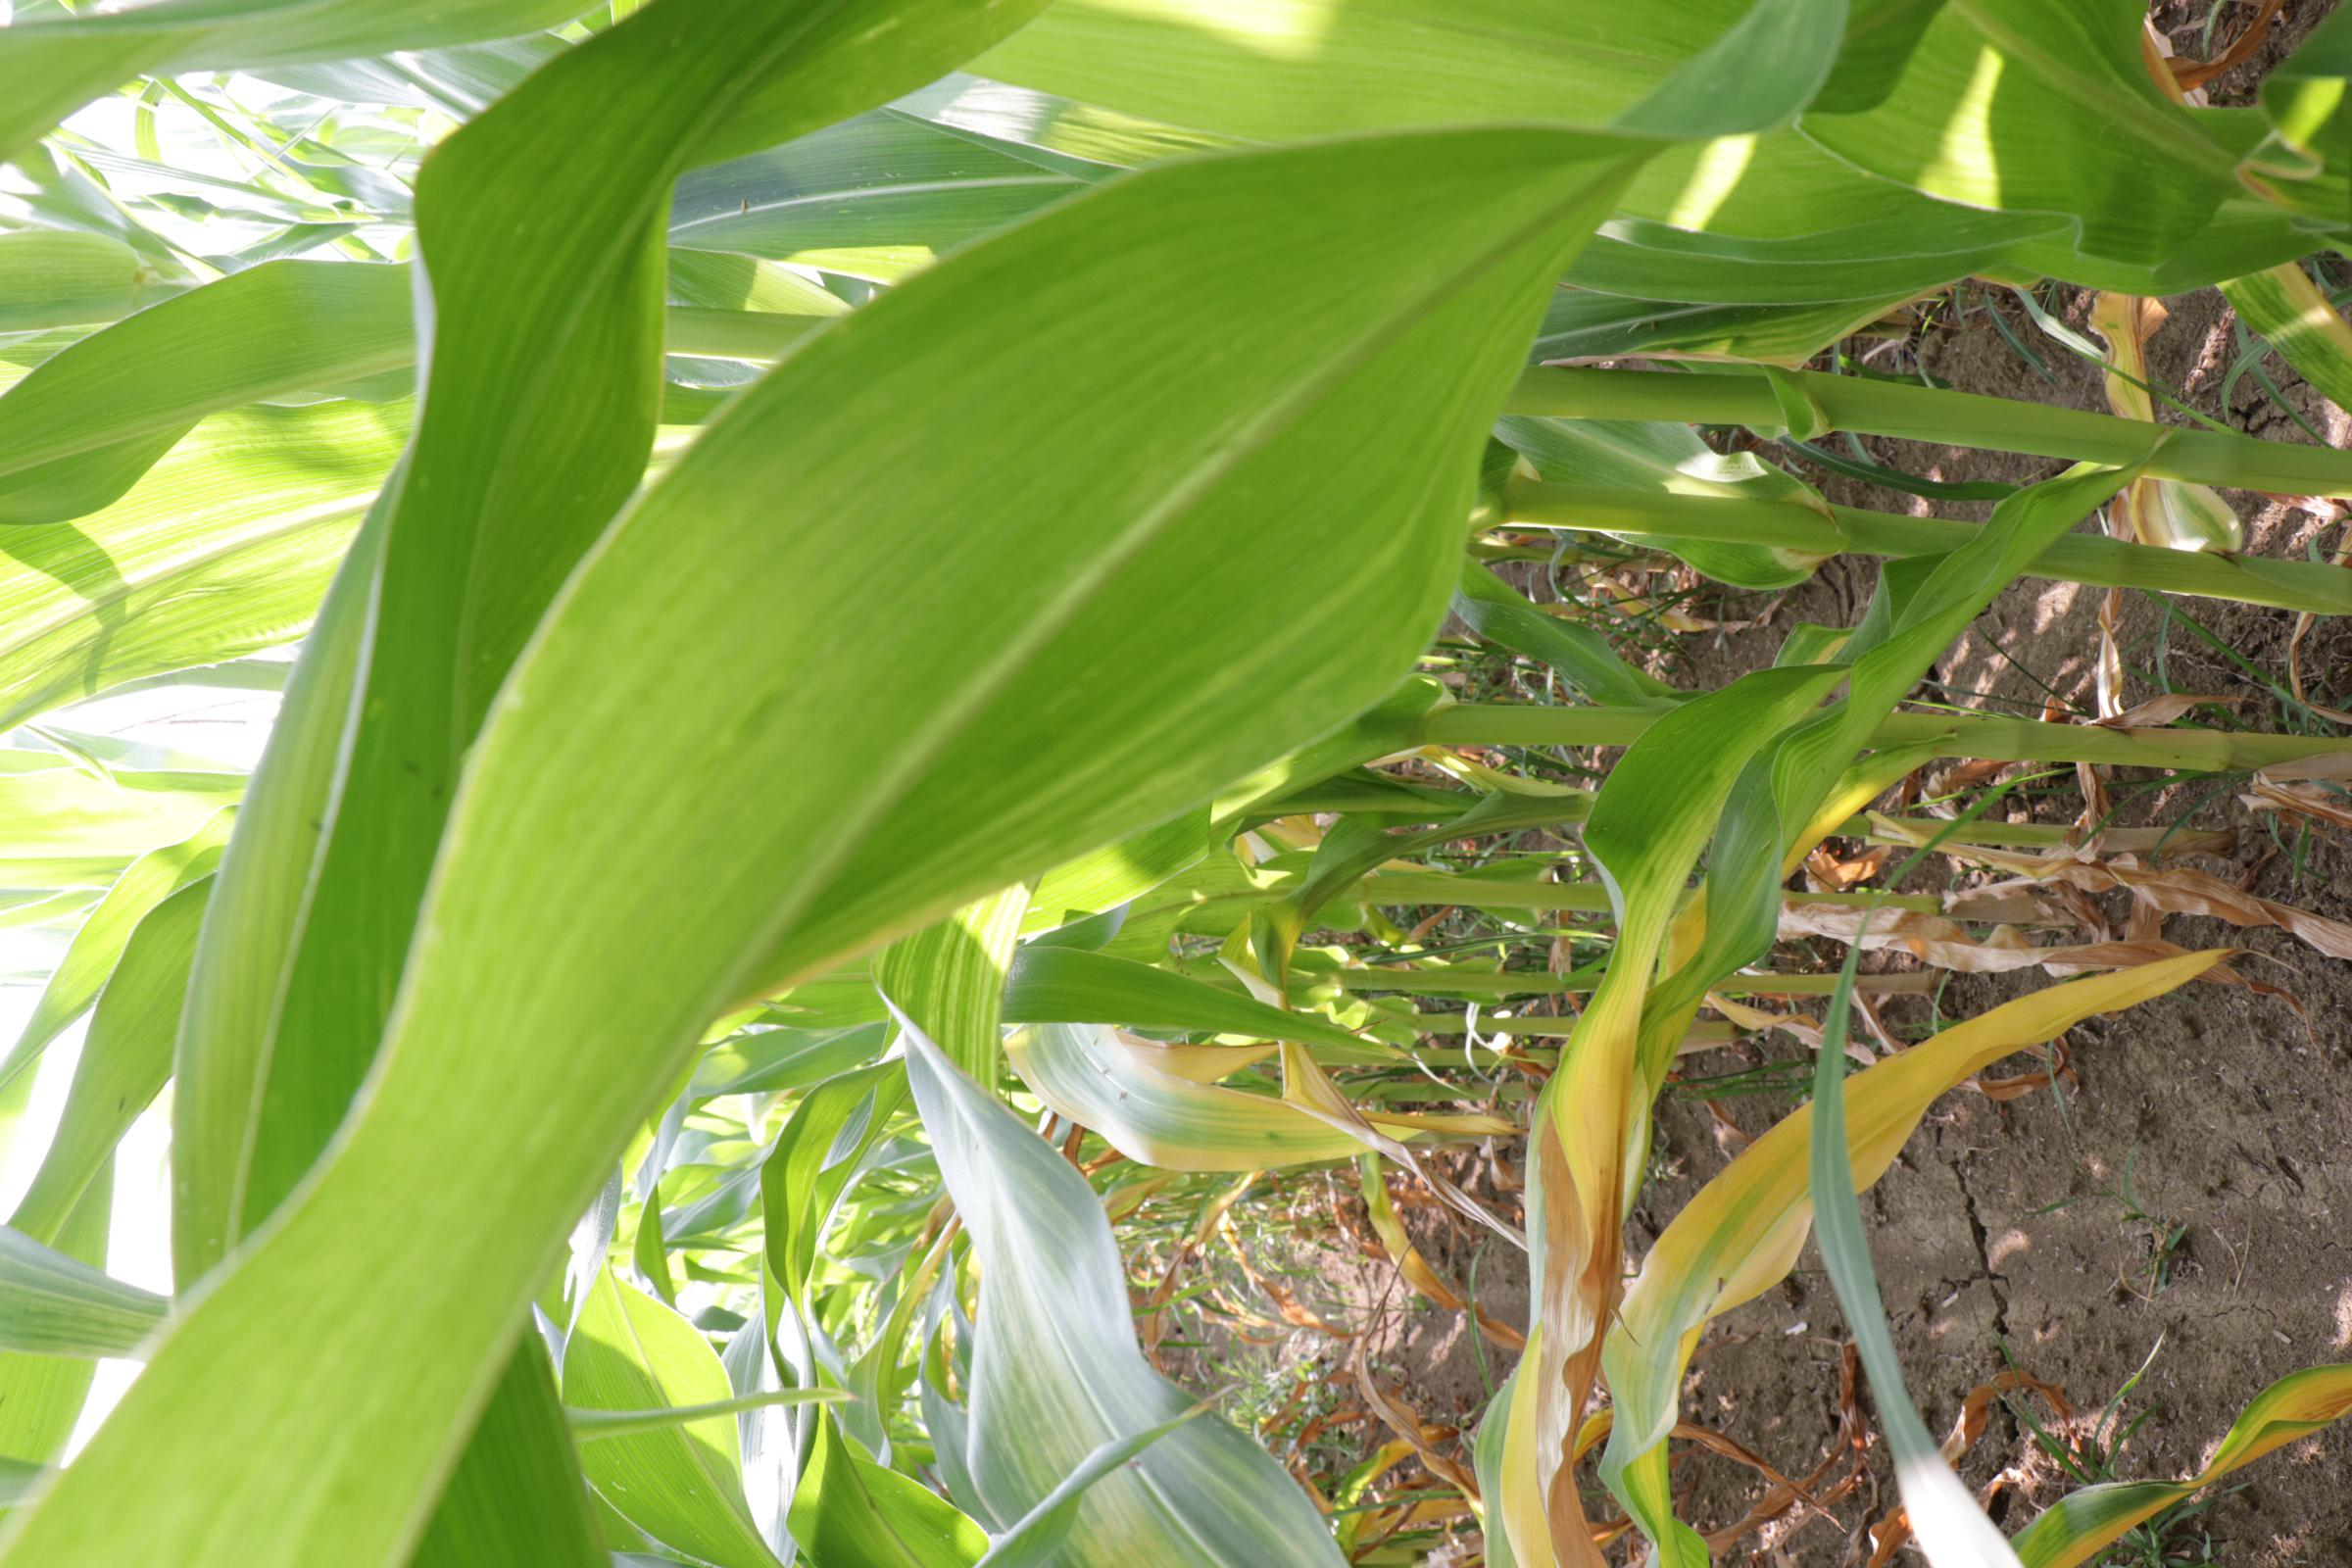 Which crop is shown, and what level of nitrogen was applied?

maize, full nitrogen fertilisation
